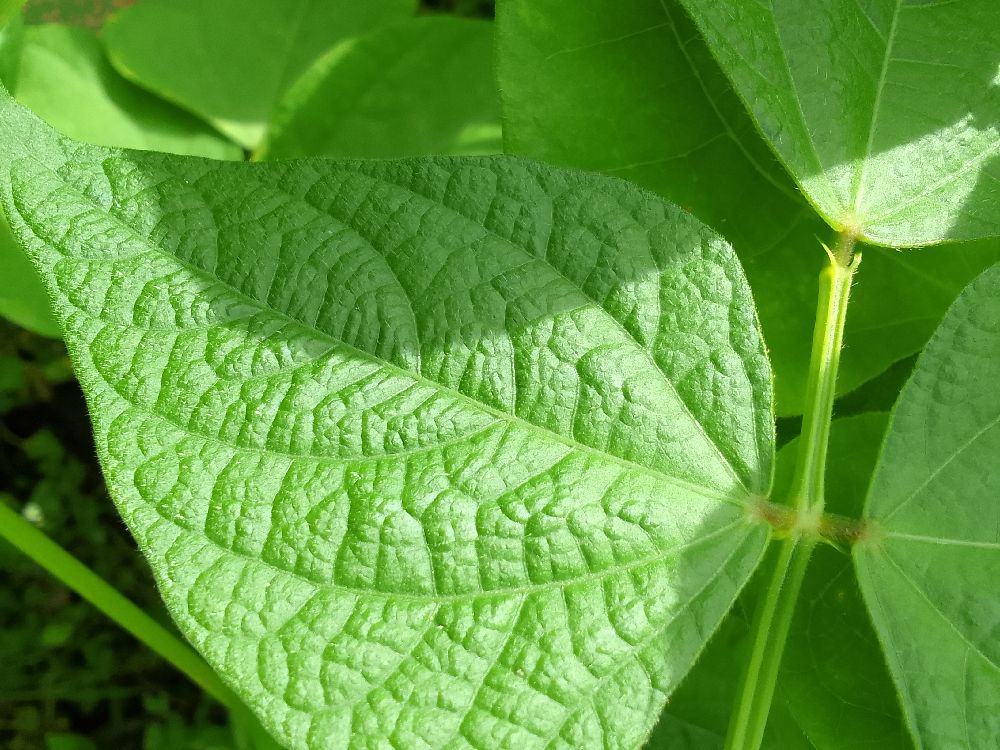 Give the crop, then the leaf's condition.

common bean, healthy
